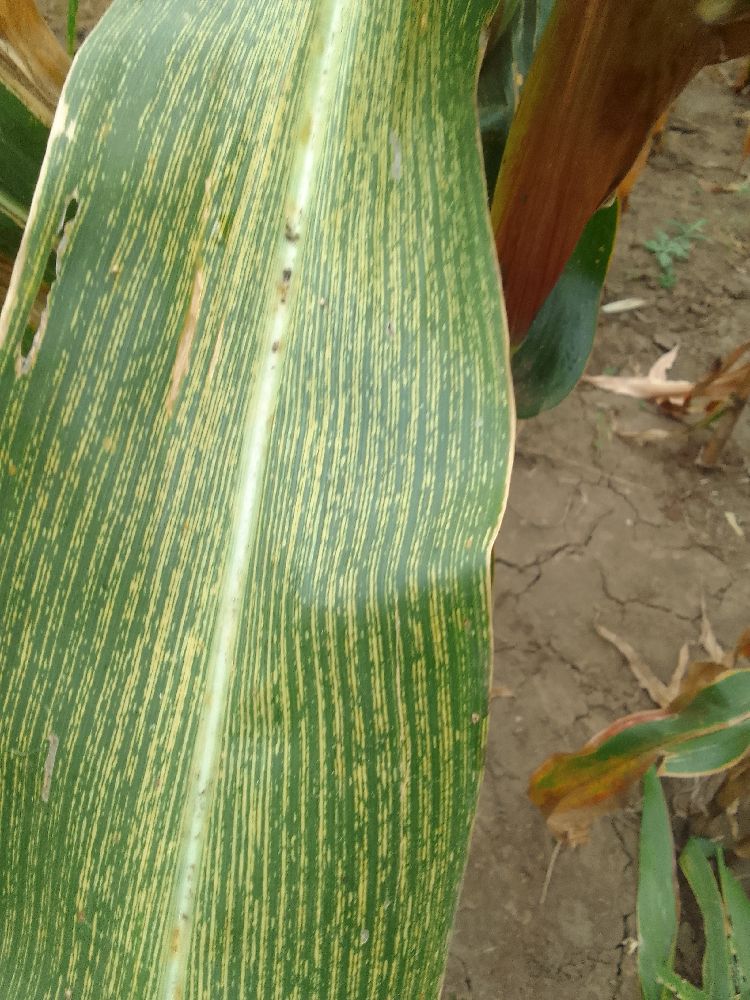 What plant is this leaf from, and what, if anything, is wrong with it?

maize, maize streak virus
